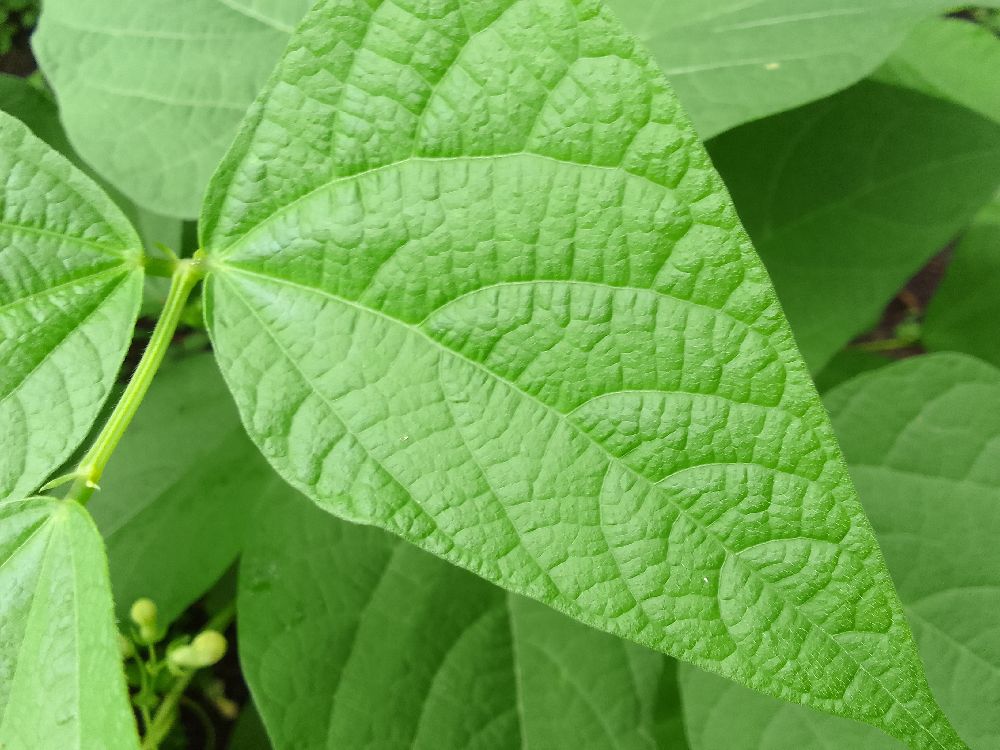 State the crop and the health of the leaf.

common bean, healthy
